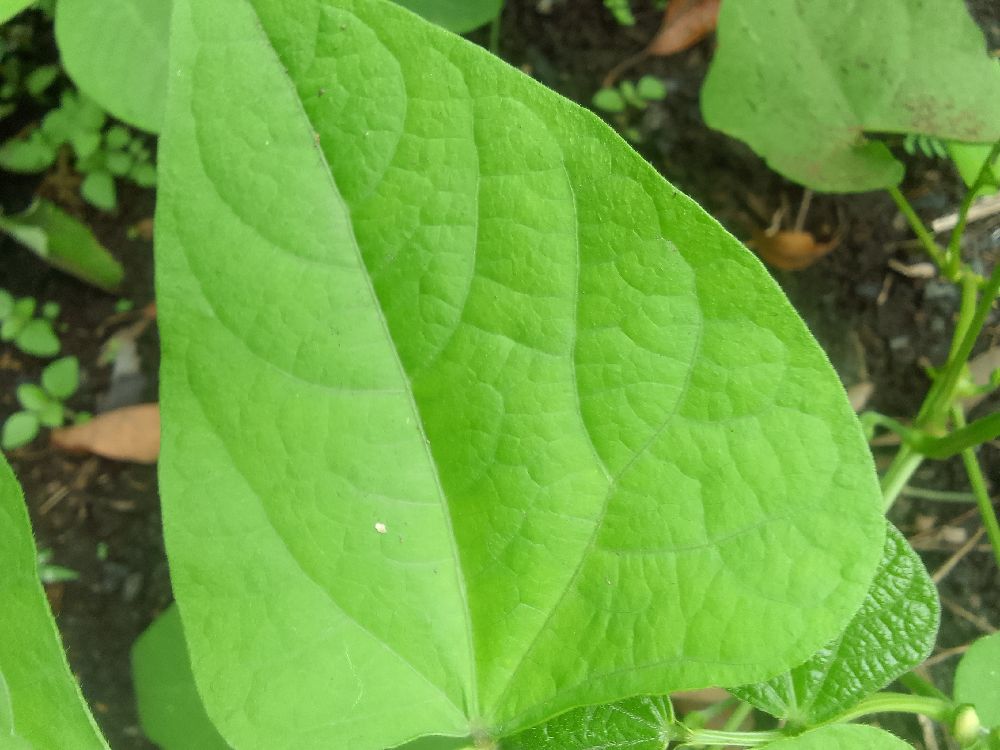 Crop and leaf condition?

common bean, healthy
